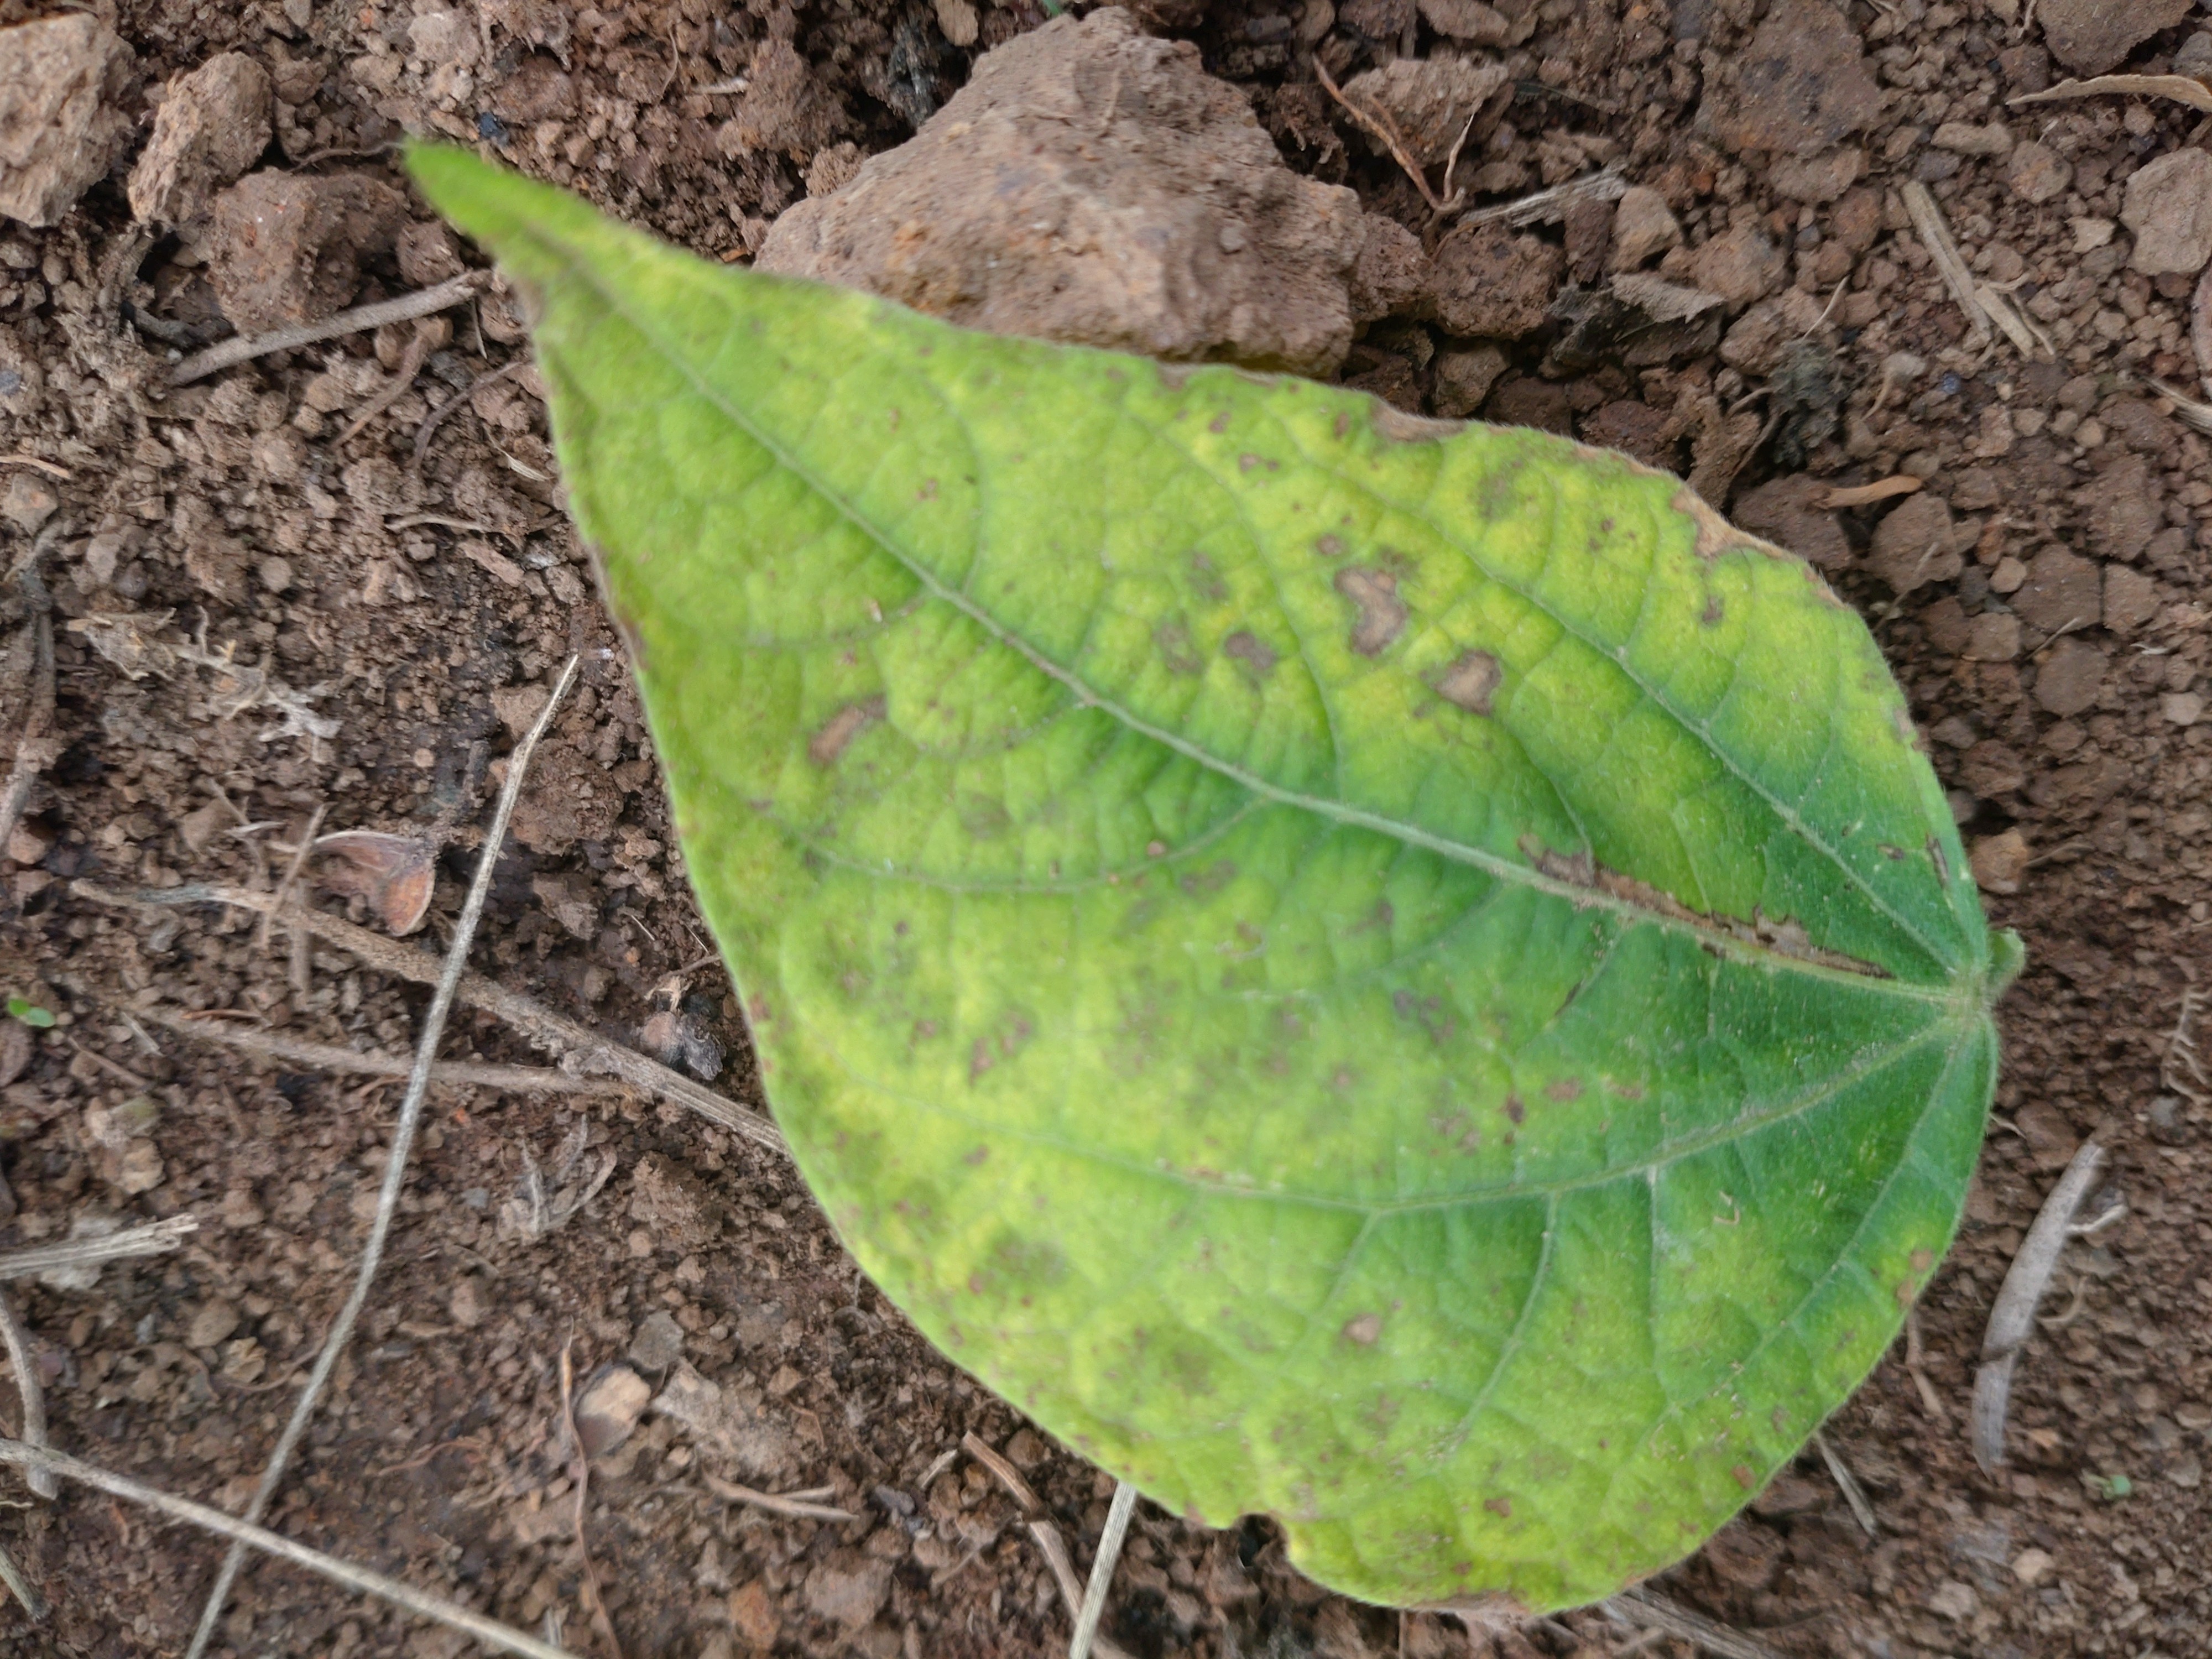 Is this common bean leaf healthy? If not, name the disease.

rust
